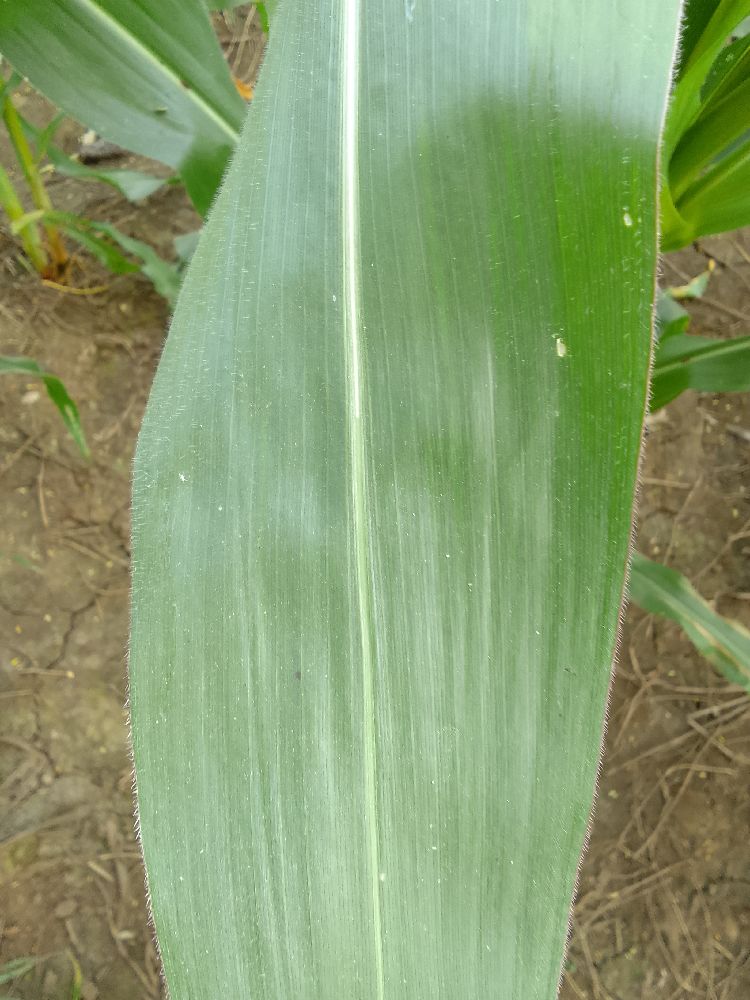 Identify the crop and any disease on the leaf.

maize, healthy
